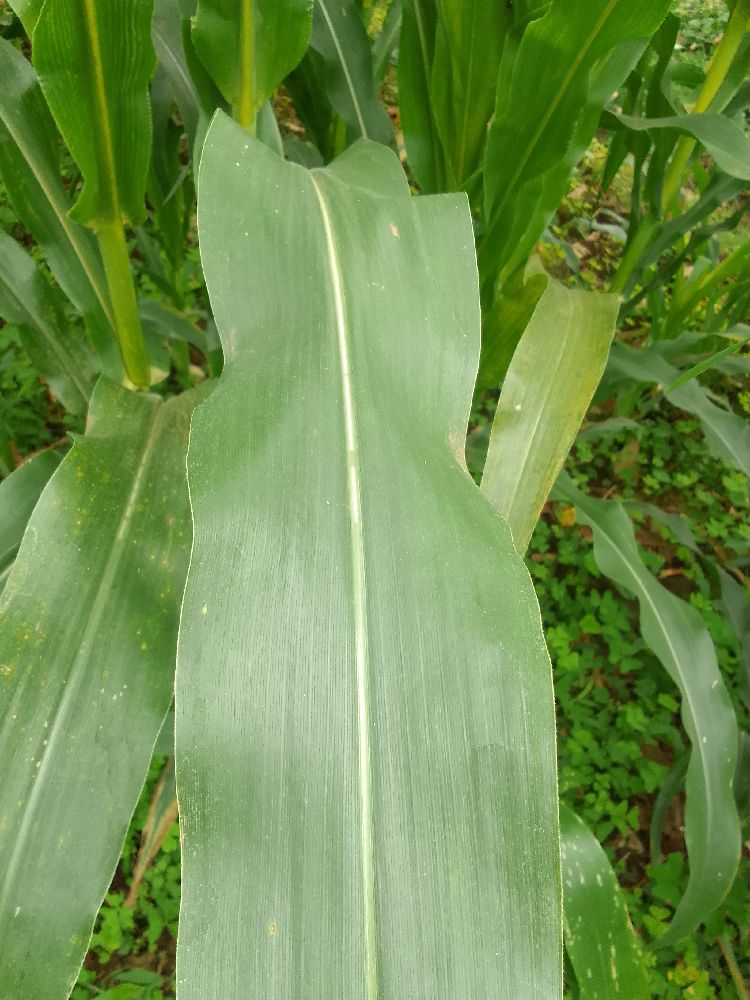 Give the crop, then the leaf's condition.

maize, healthy
